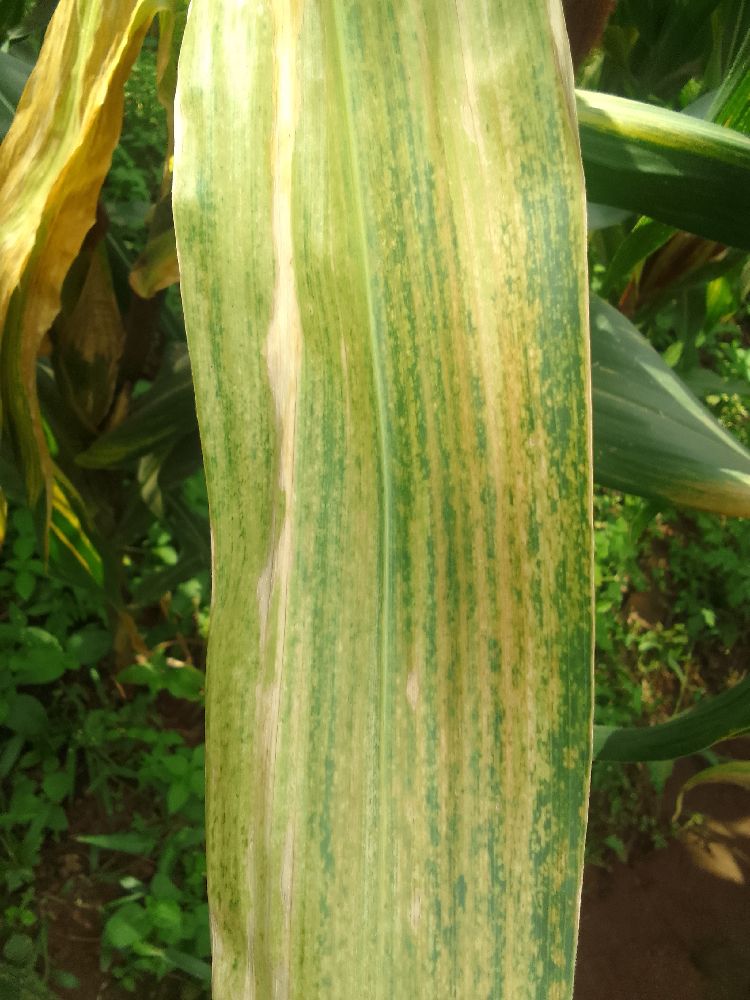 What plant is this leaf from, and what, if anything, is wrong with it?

maize, maize lethal necrosis
